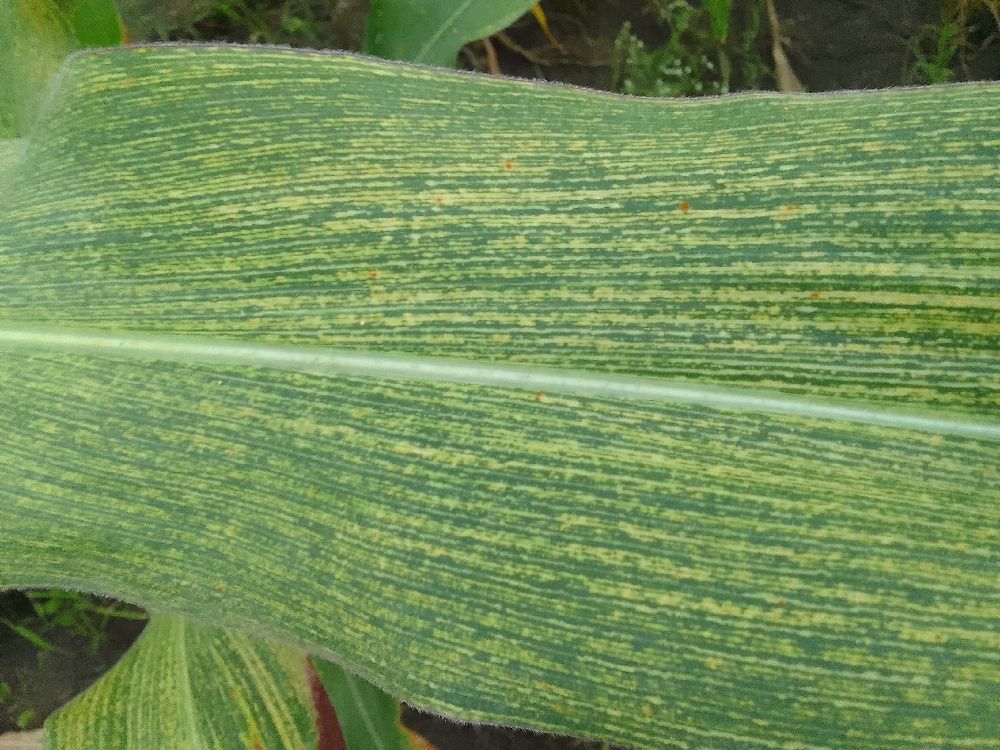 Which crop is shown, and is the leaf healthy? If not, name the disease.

maize, maize streak virus
